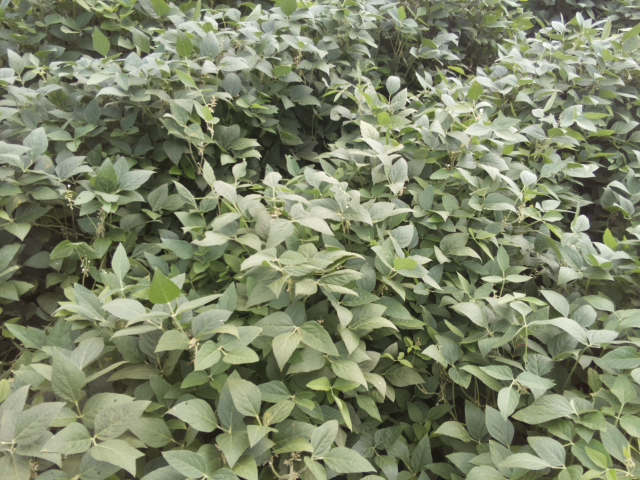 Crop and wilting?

soybean, leaves with no wilting
